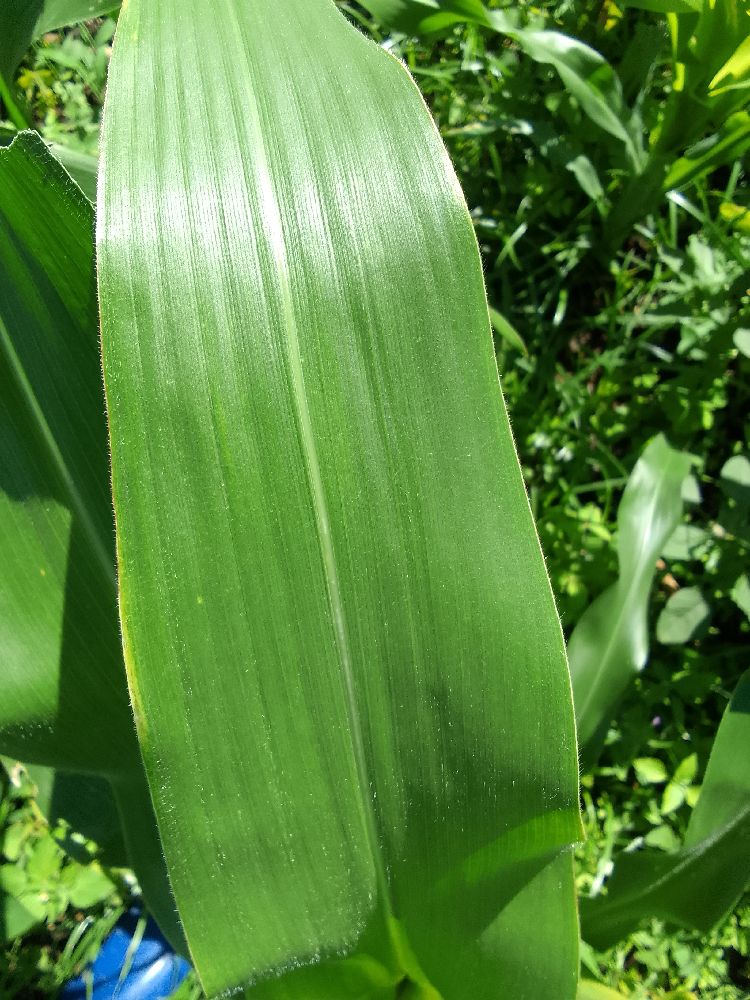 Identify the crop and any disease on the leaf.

maize, healthy
